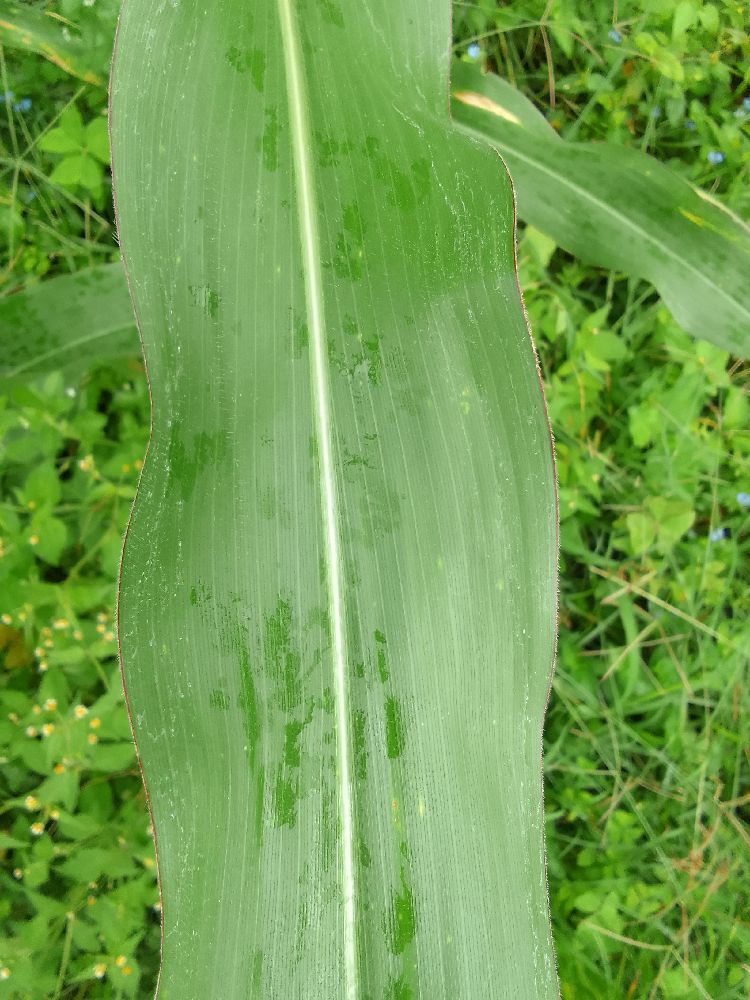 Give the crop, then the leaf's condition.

maize, healthy
